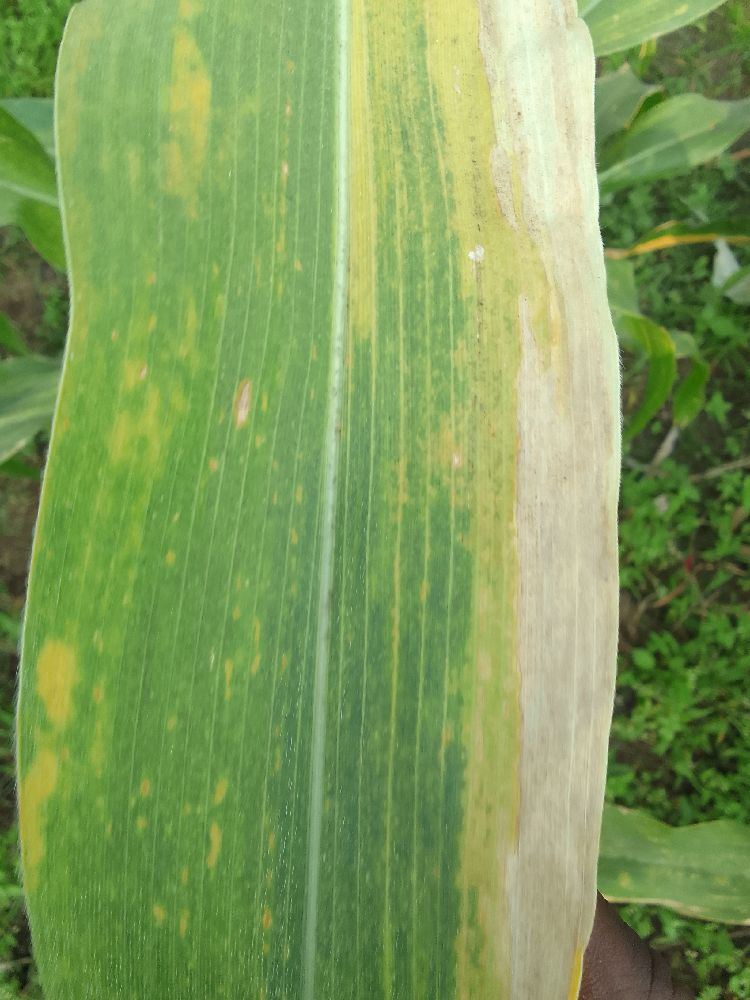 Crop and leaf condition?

maize, maize lethal necrosis
